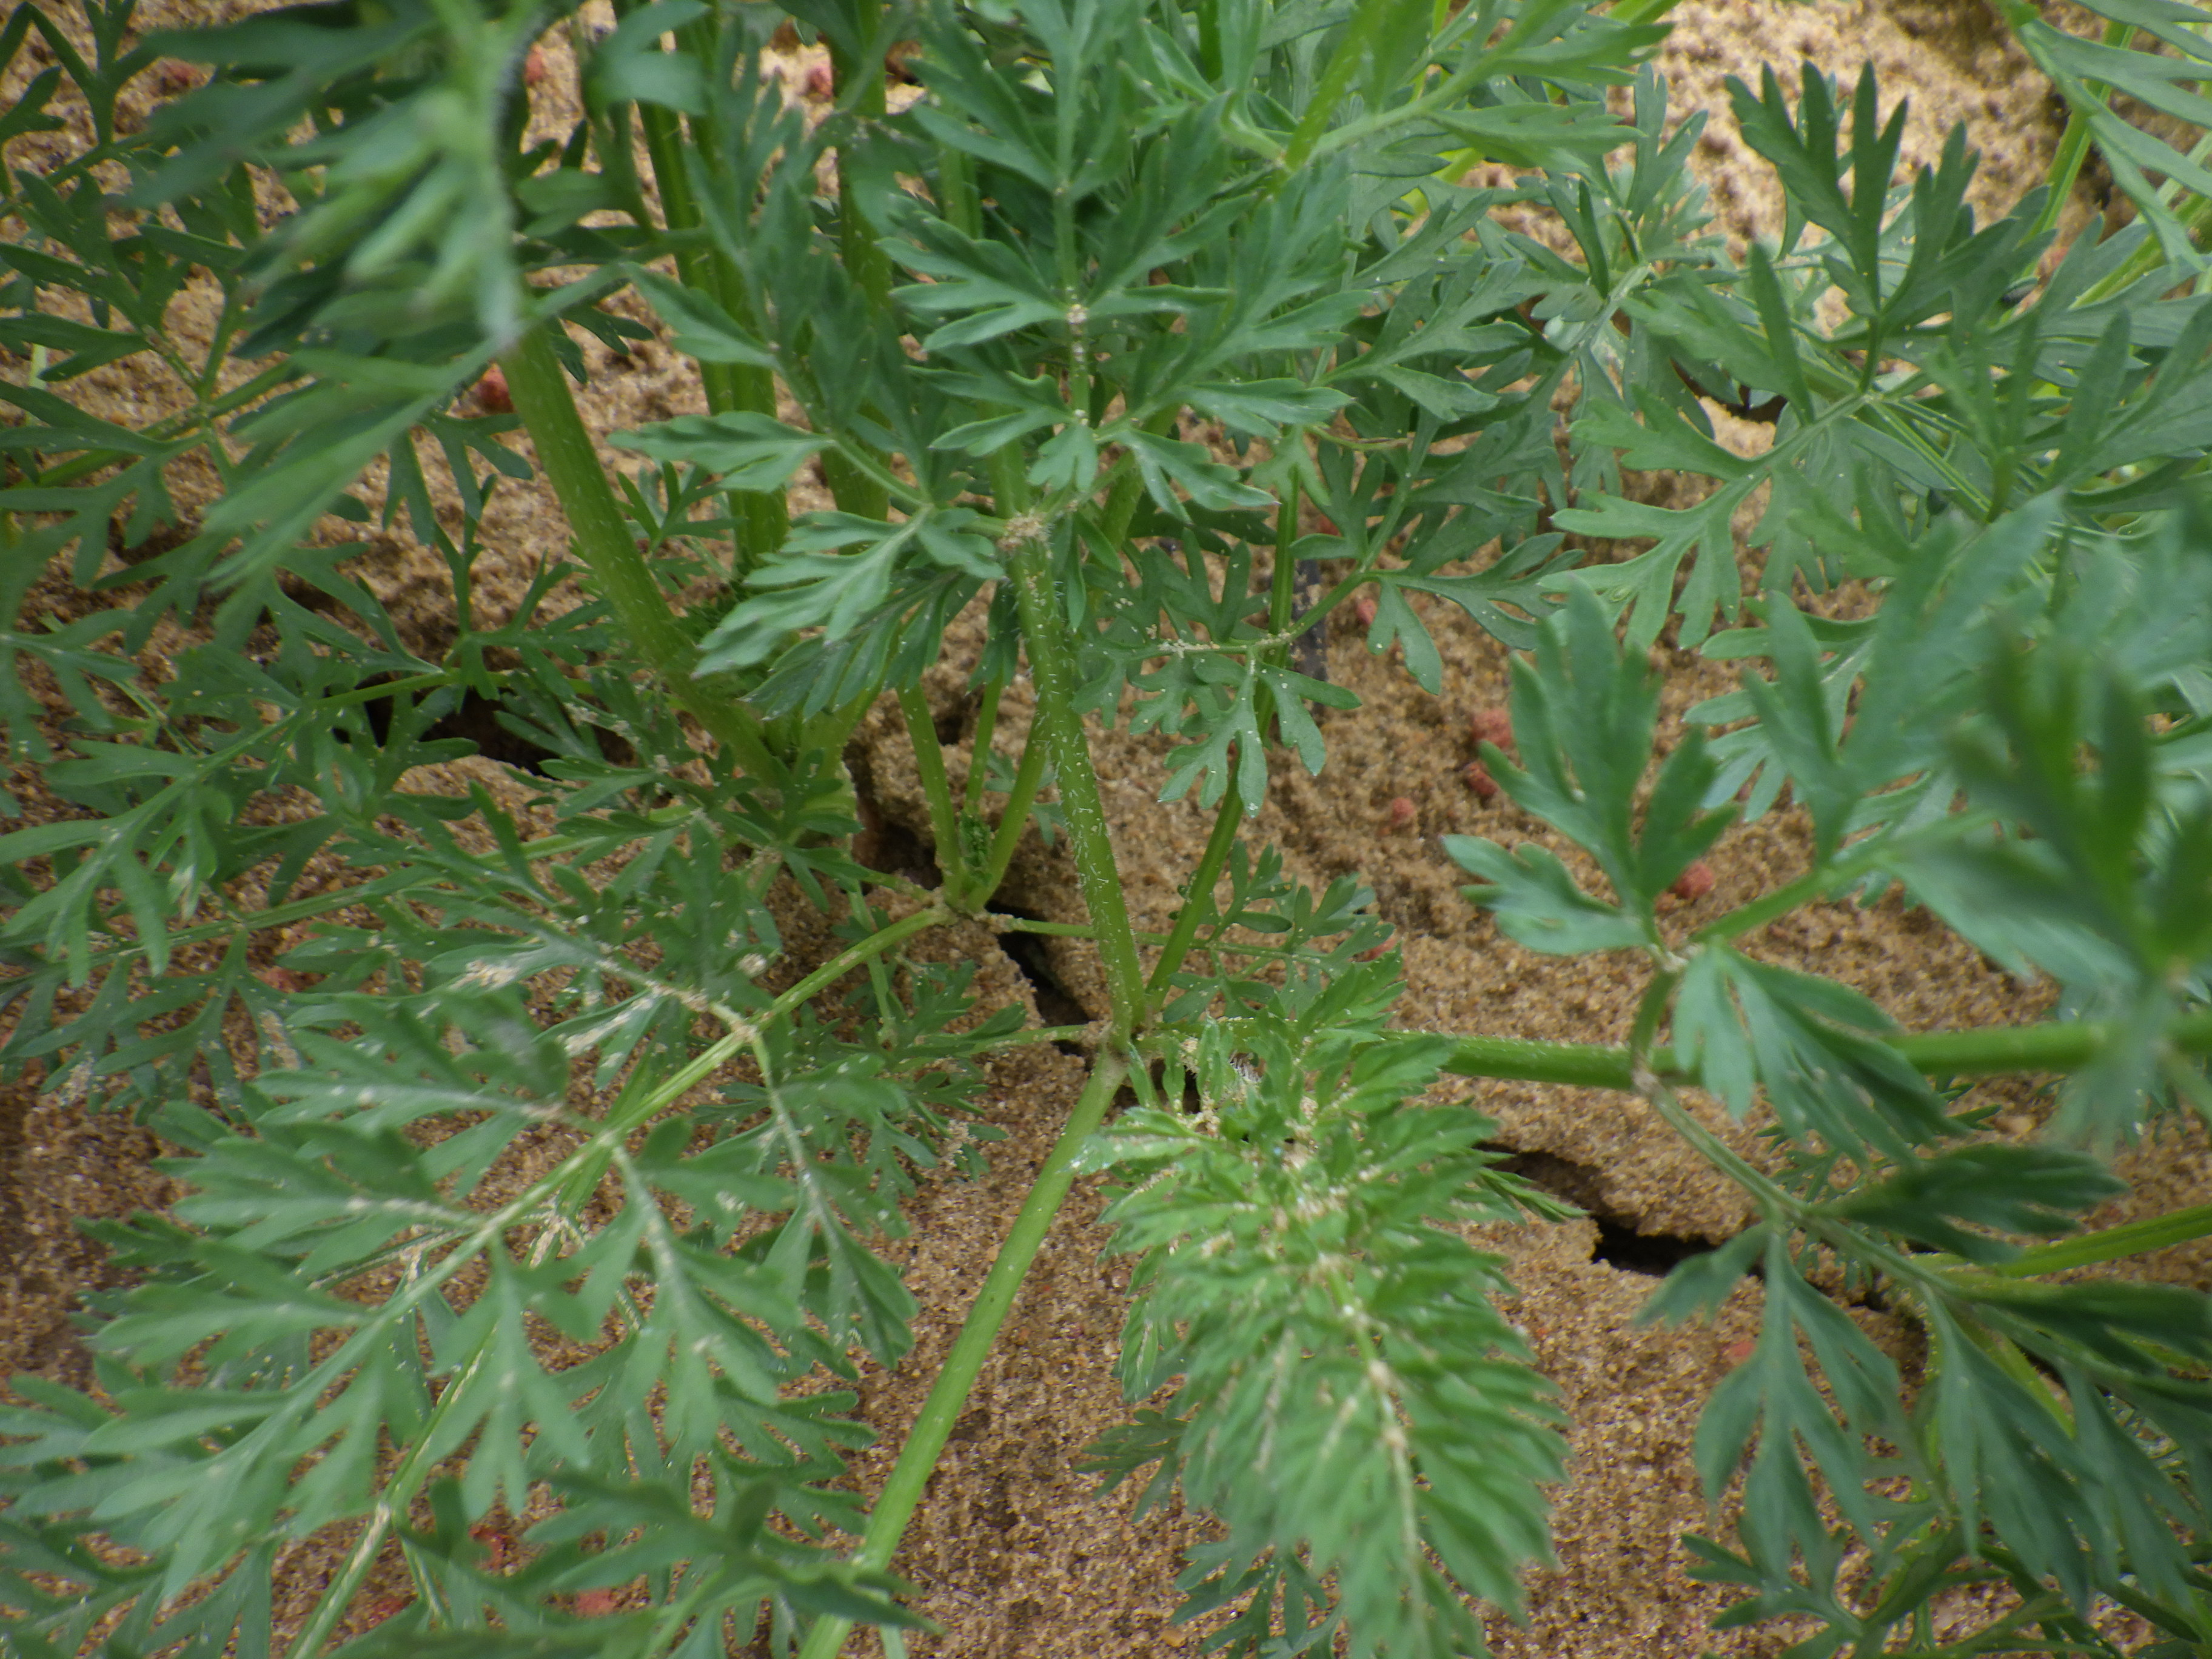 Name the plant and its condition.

carrot, healthy
